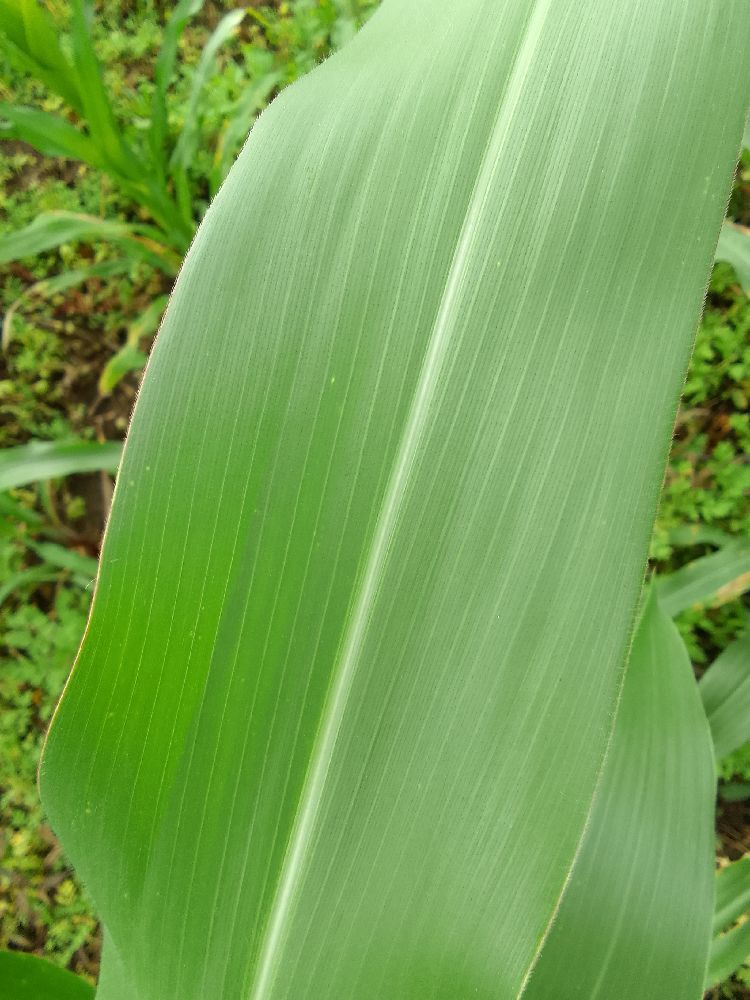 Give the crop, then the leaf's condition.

maize, healthy
